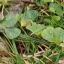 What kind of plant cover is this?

unstructured weed
